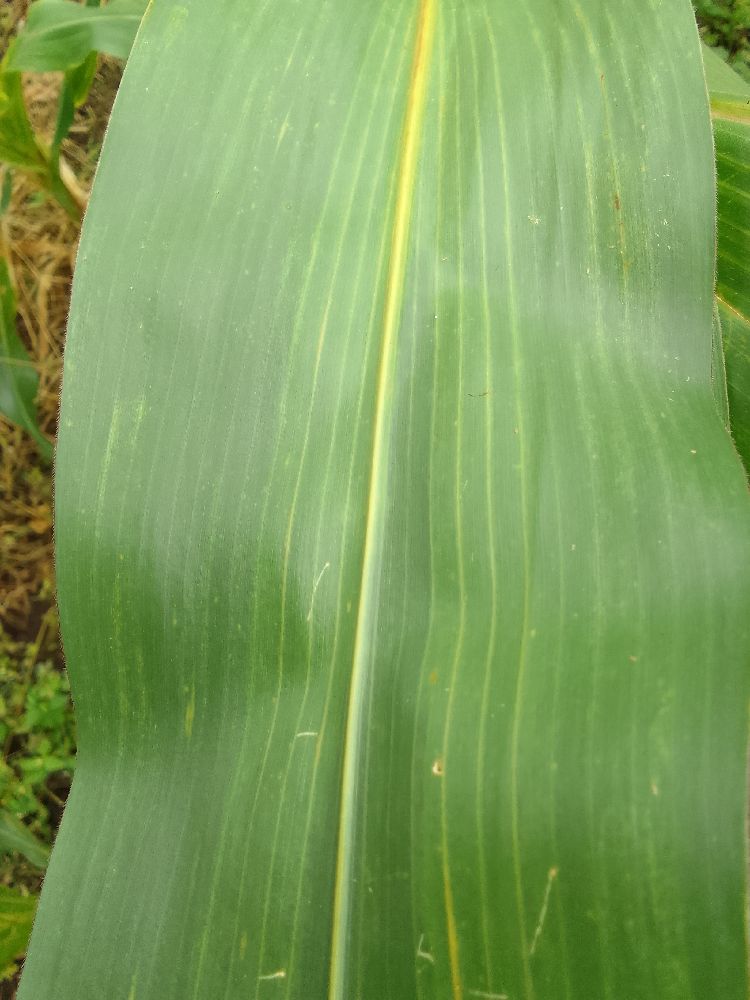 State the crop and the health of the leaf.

maize, healthy
